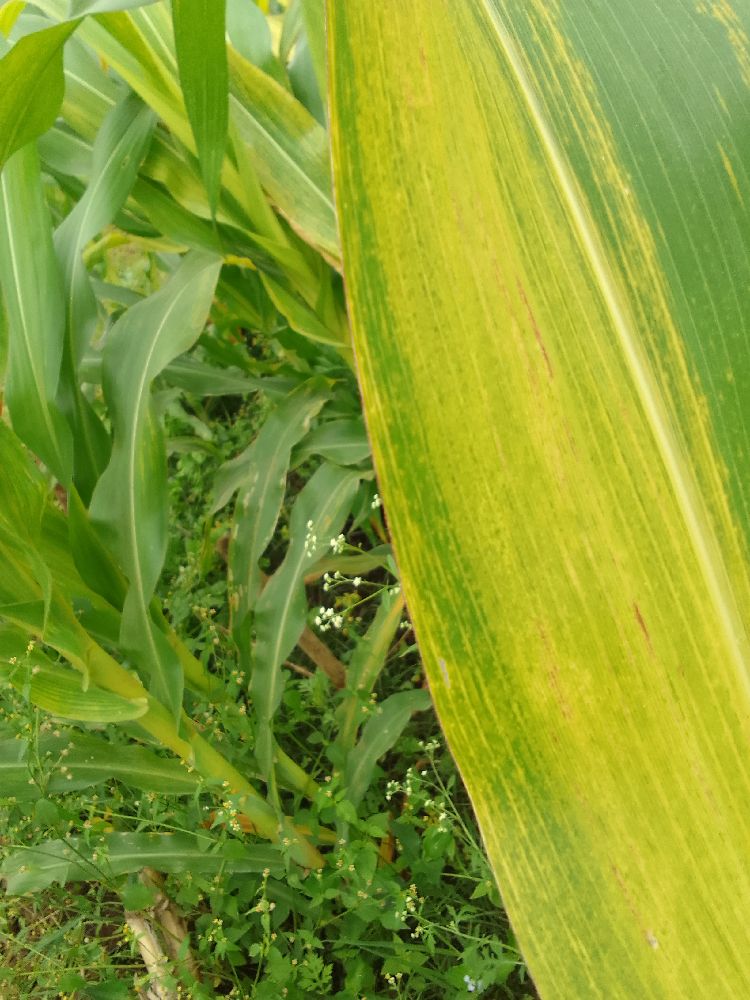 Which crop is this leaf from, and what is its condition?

maize, maize lethal necrosis
